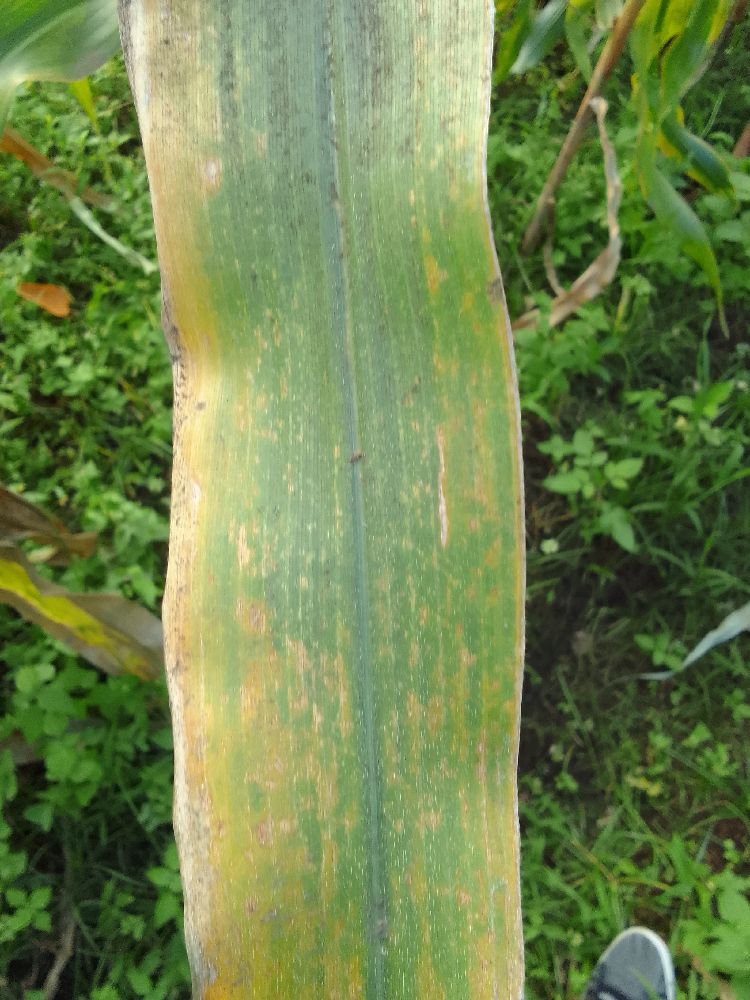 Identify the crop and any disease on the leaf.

maize, maize lethal necrosis
